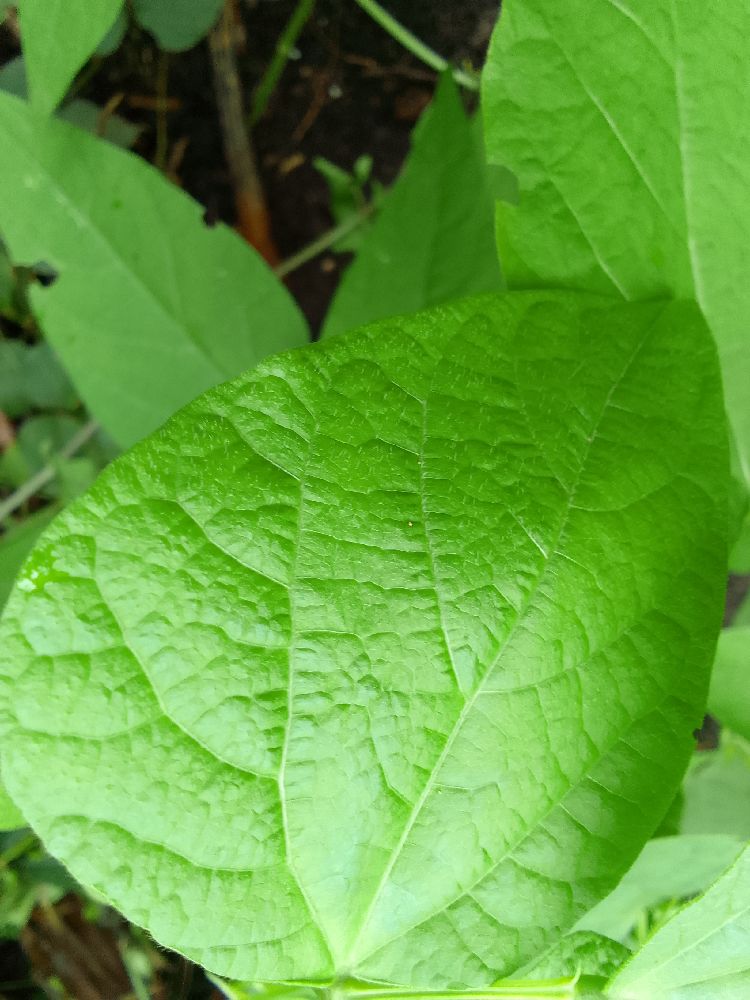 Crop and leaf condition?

common bean, healthy
